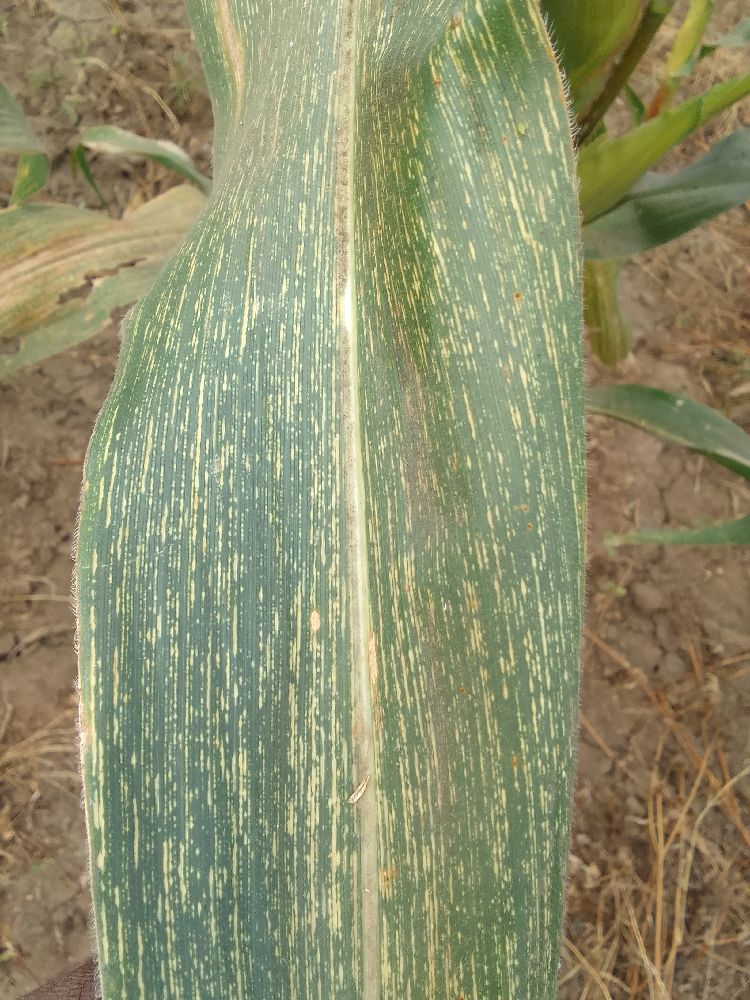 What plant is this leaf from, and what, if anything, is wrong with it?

maize, maize streak virus
